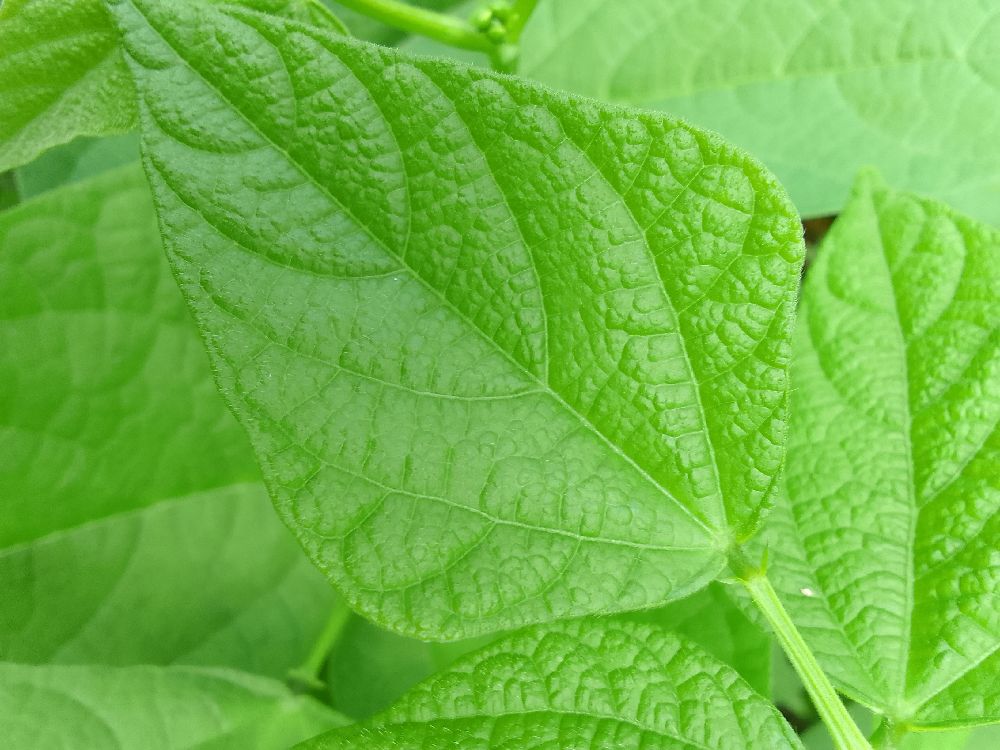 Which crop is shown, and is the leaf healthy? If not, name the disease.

common bean, healthy
